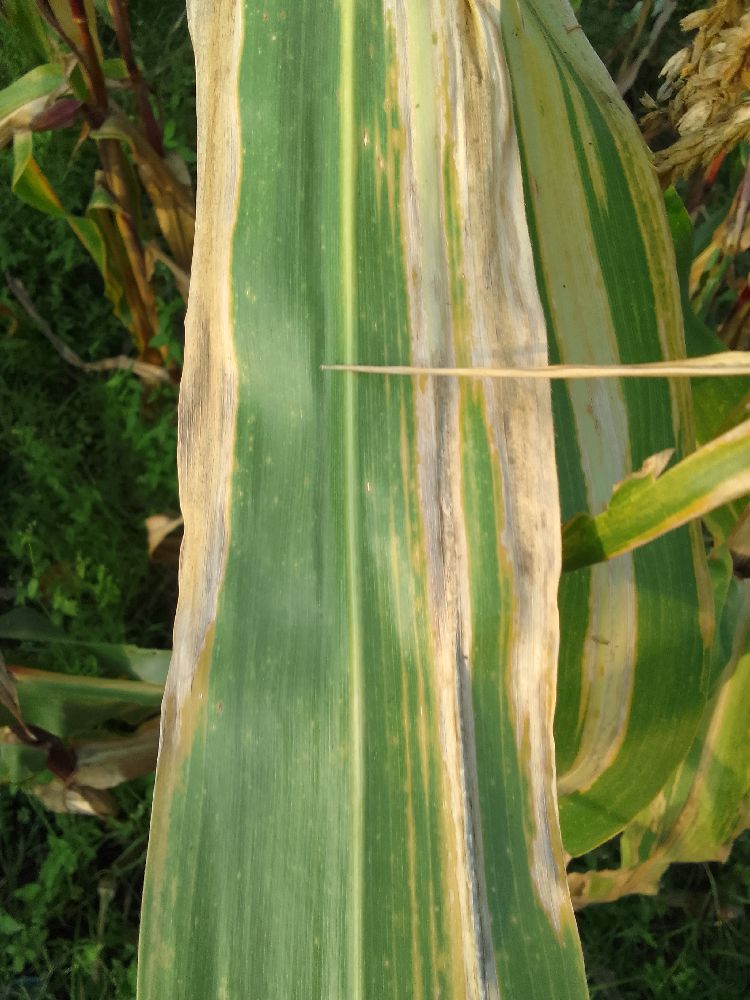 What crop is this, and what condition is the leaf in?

maize, maize lethal necrosis
